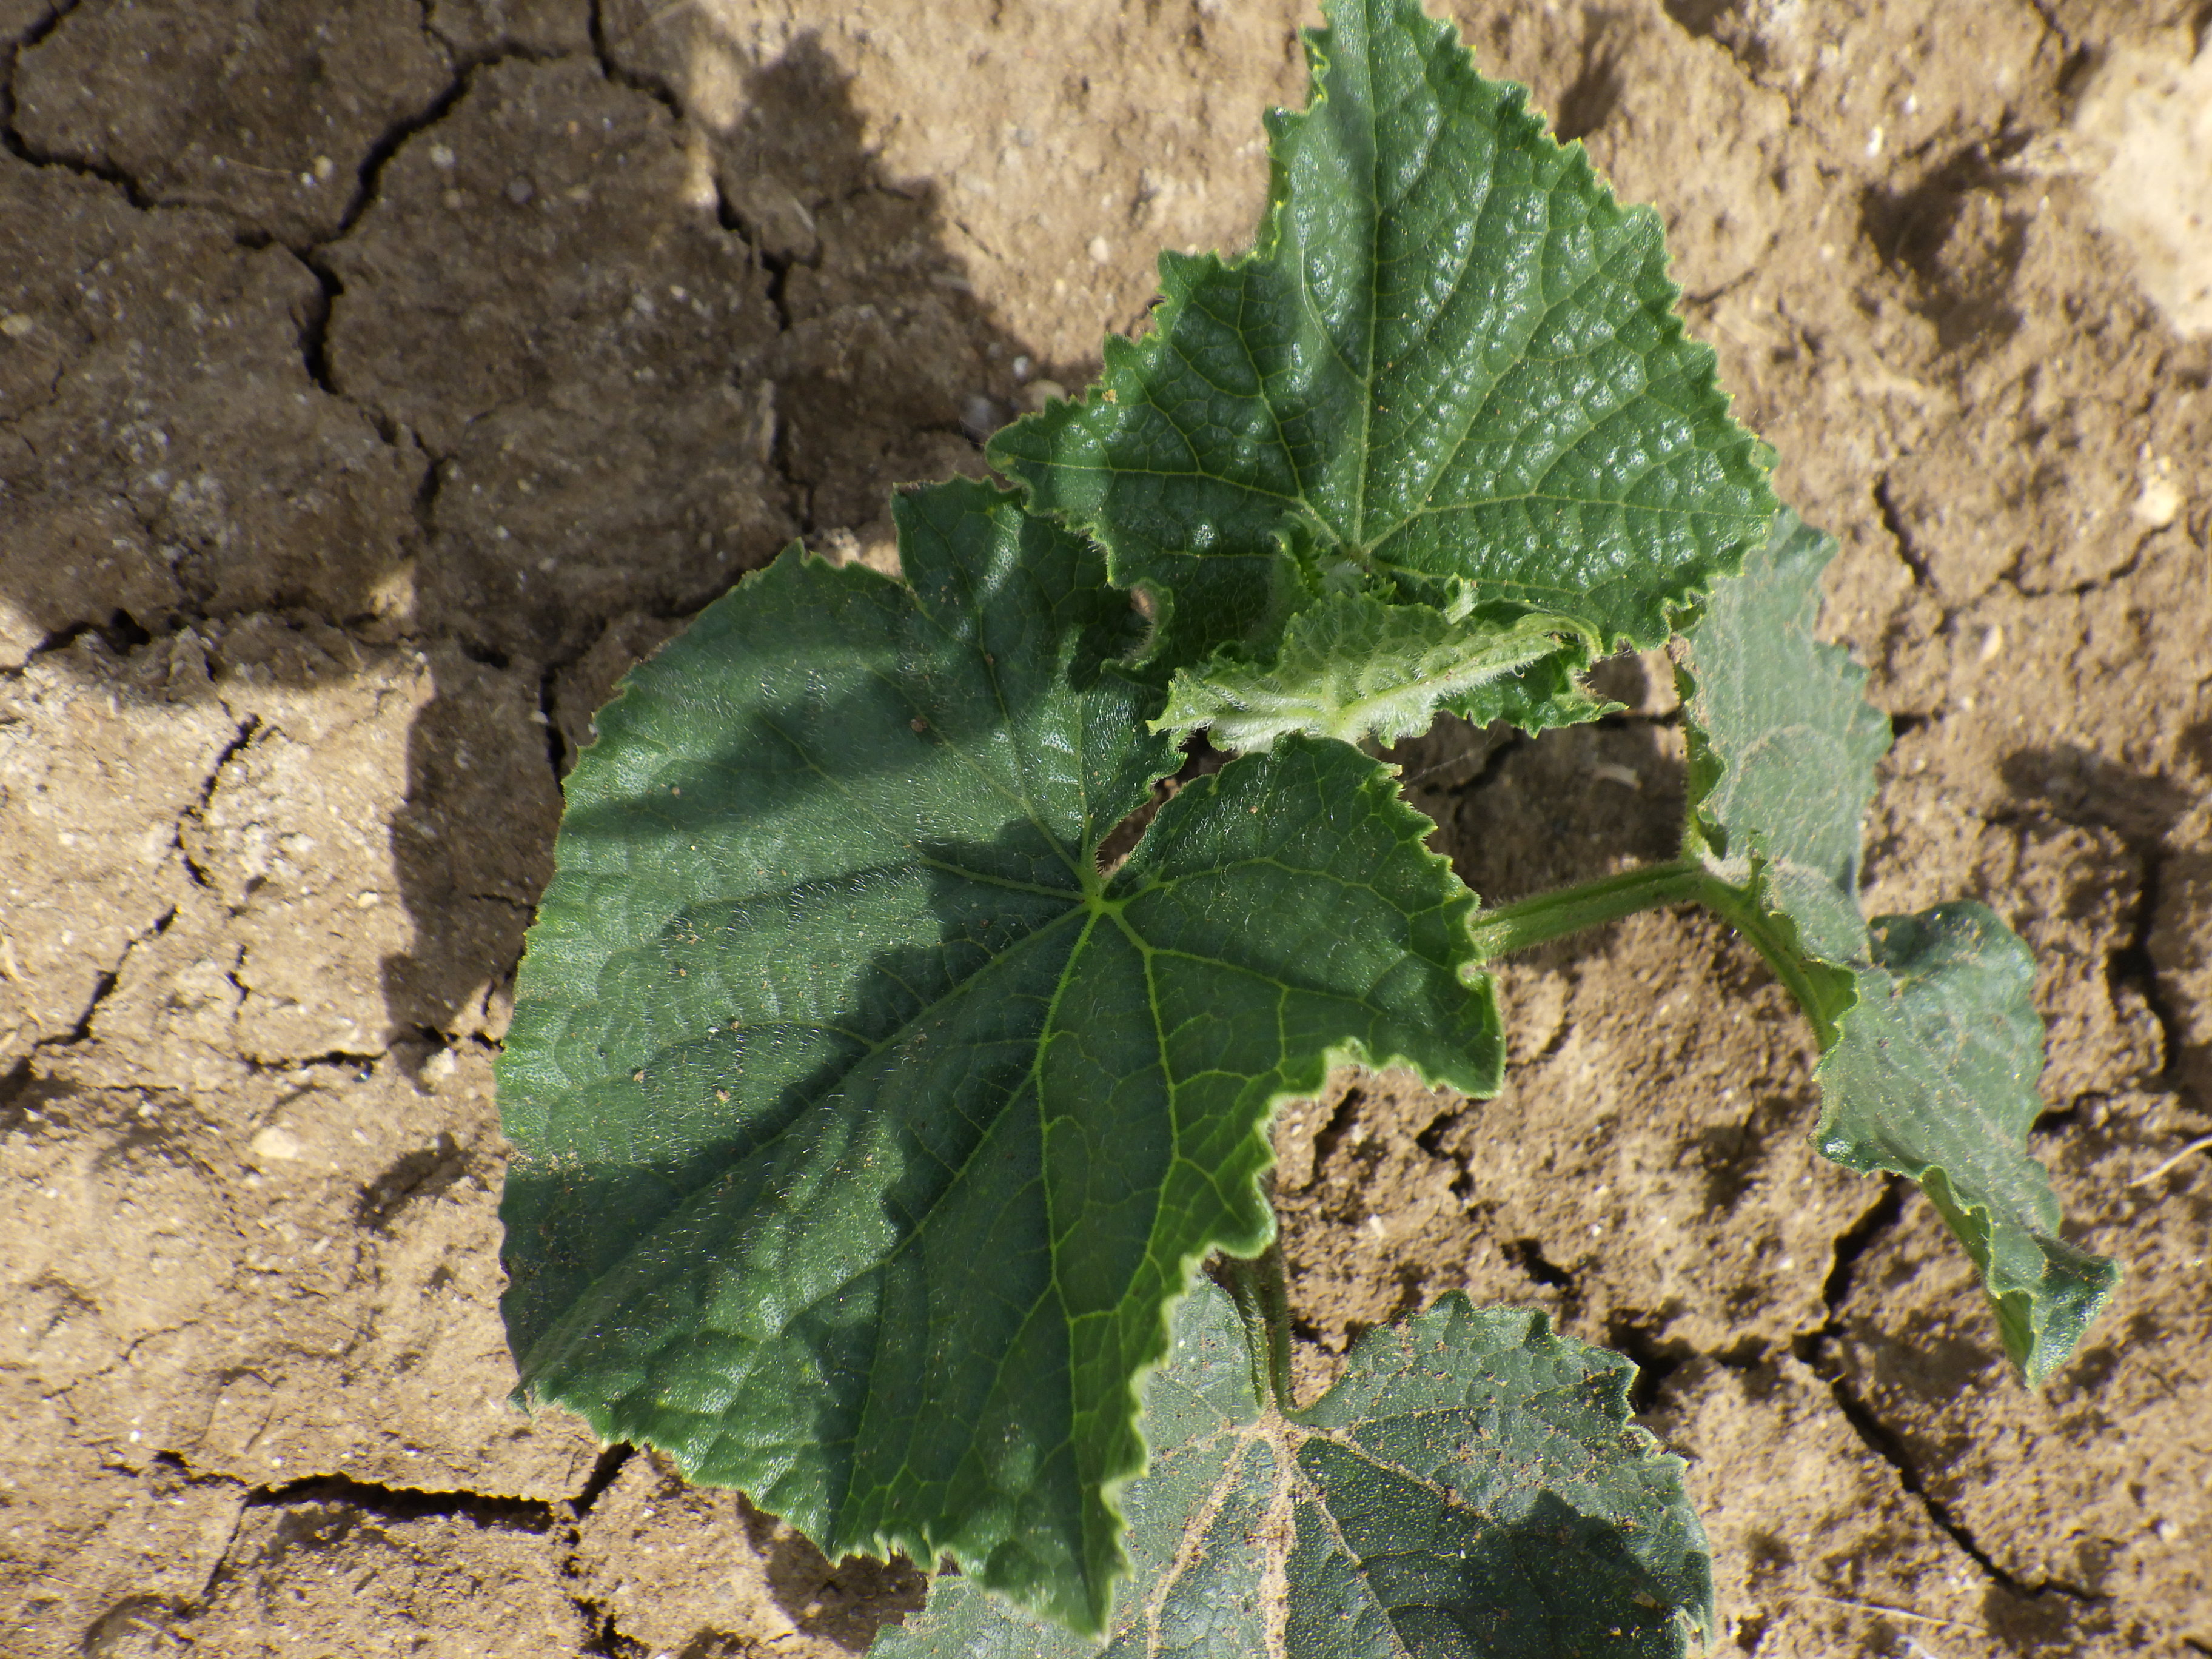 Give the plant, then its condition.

cucumber, healthy
